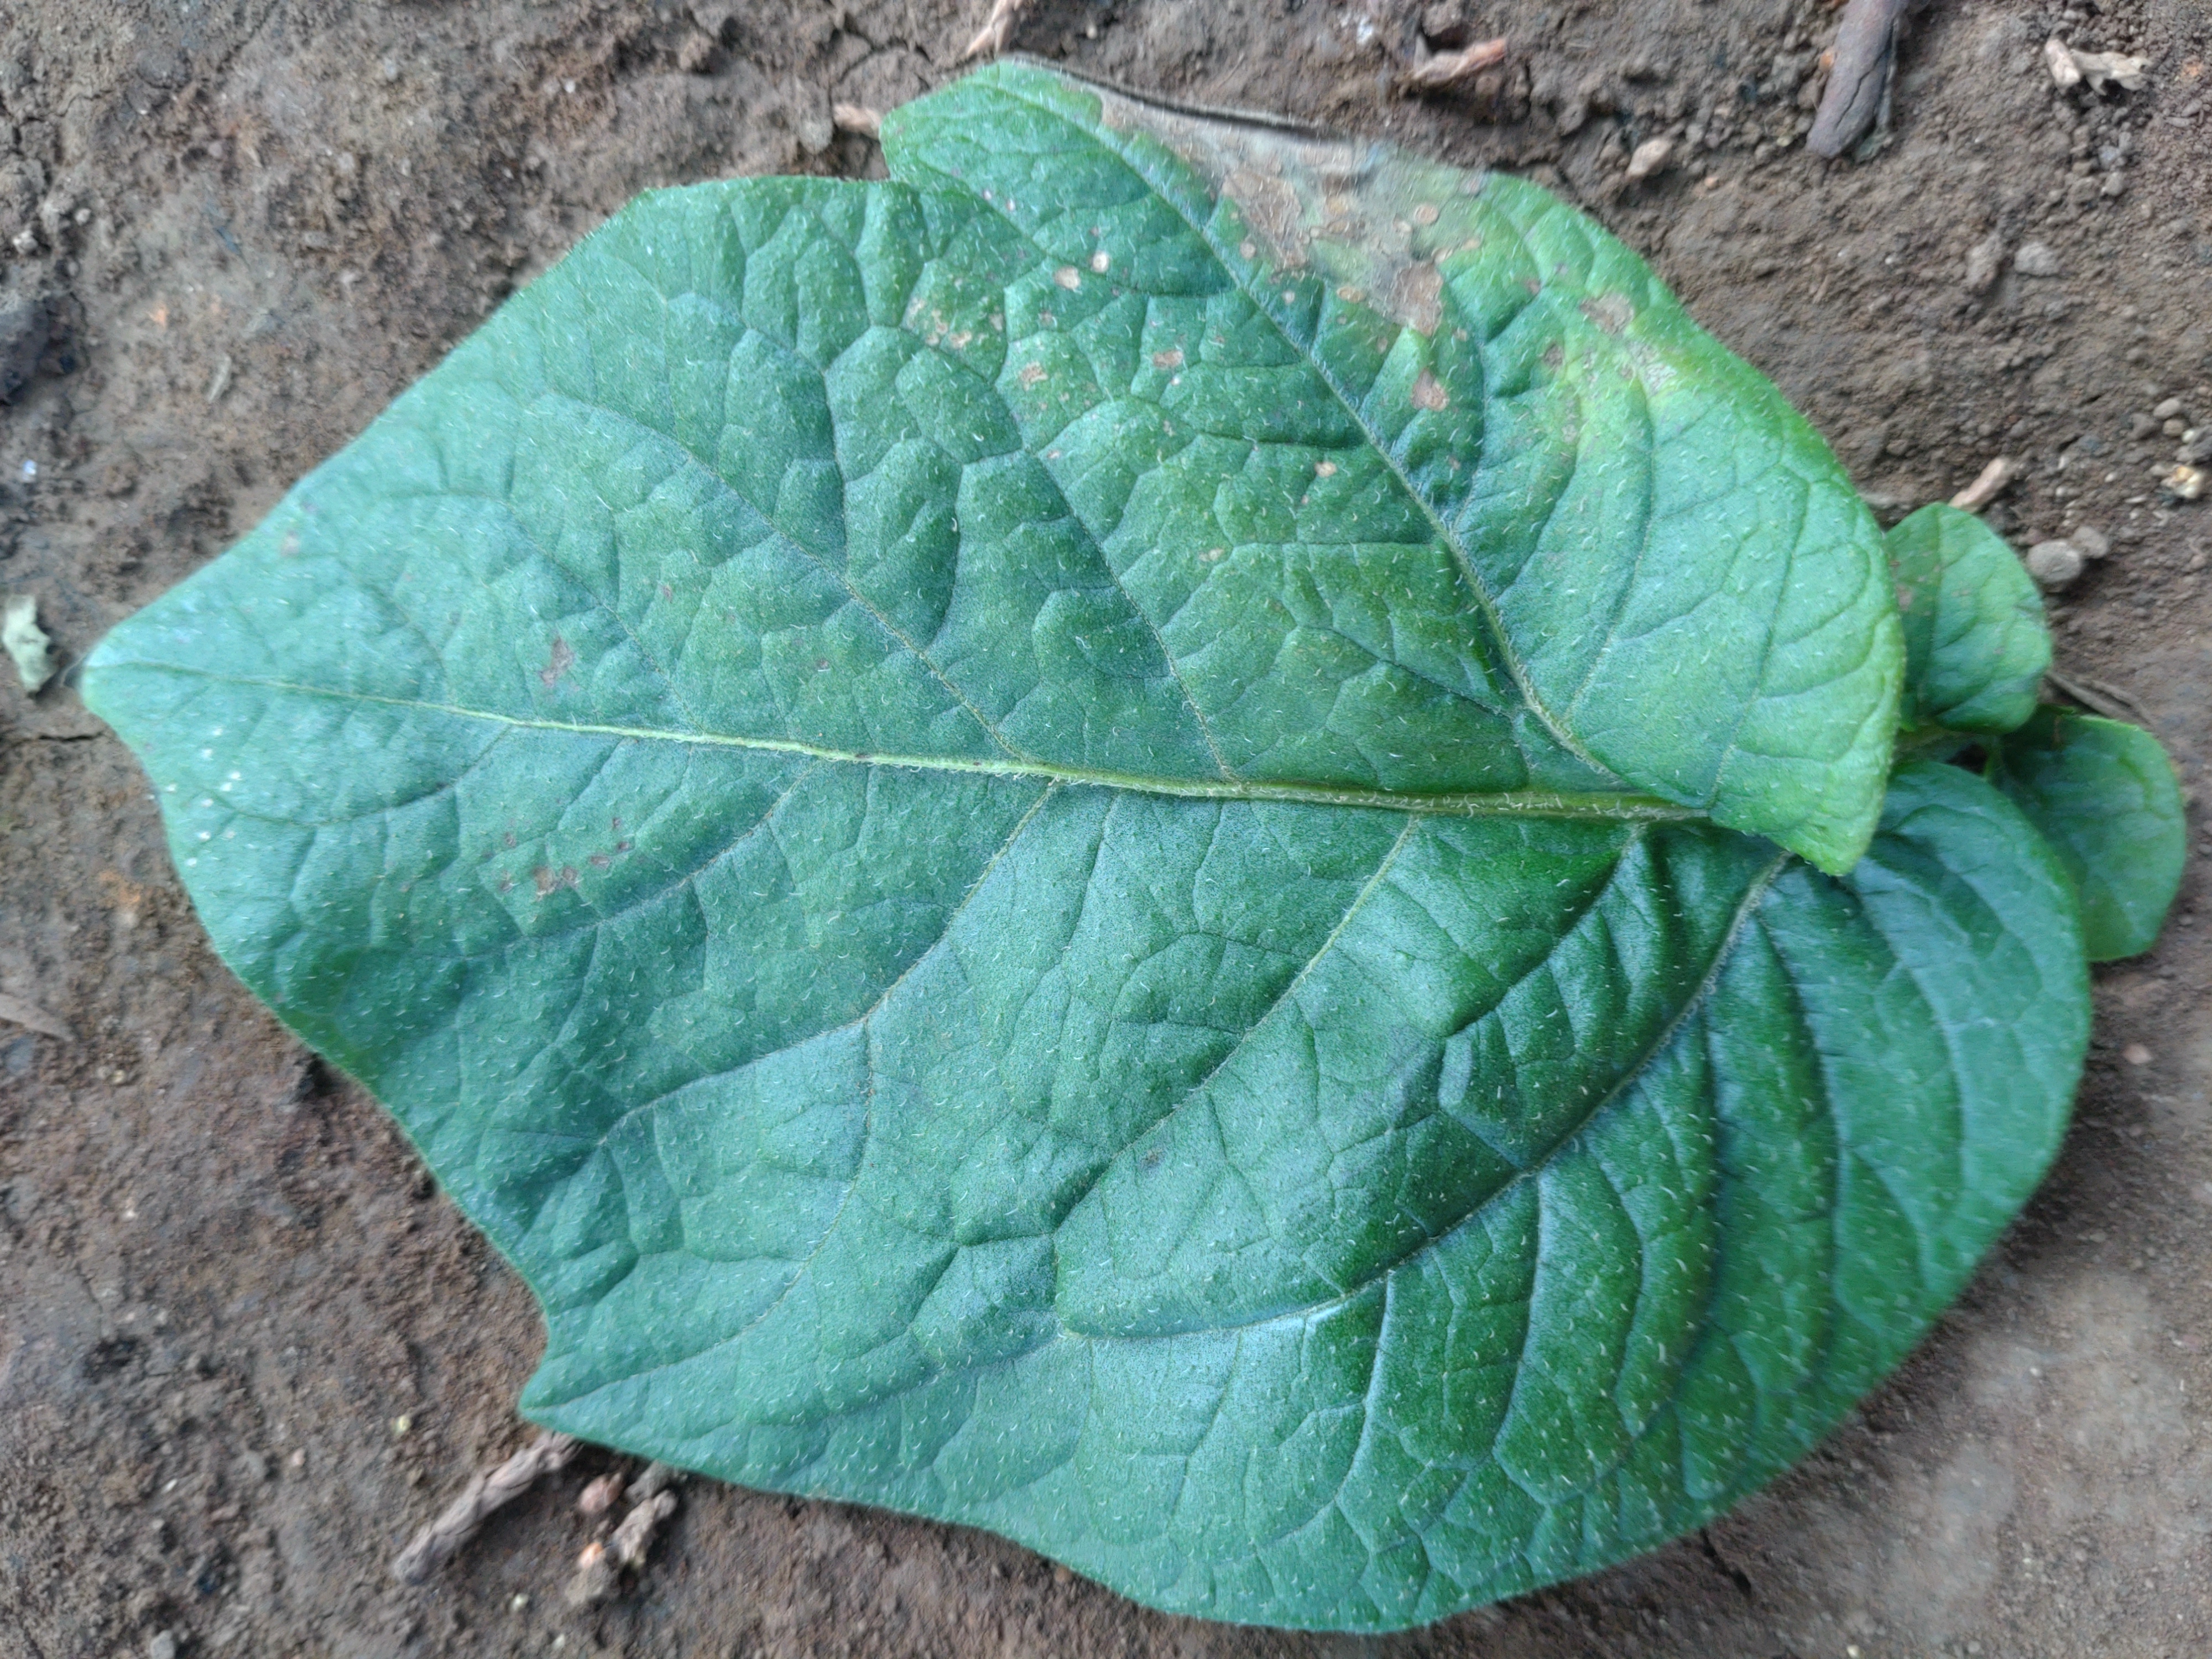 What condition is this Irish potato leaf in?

early blight
